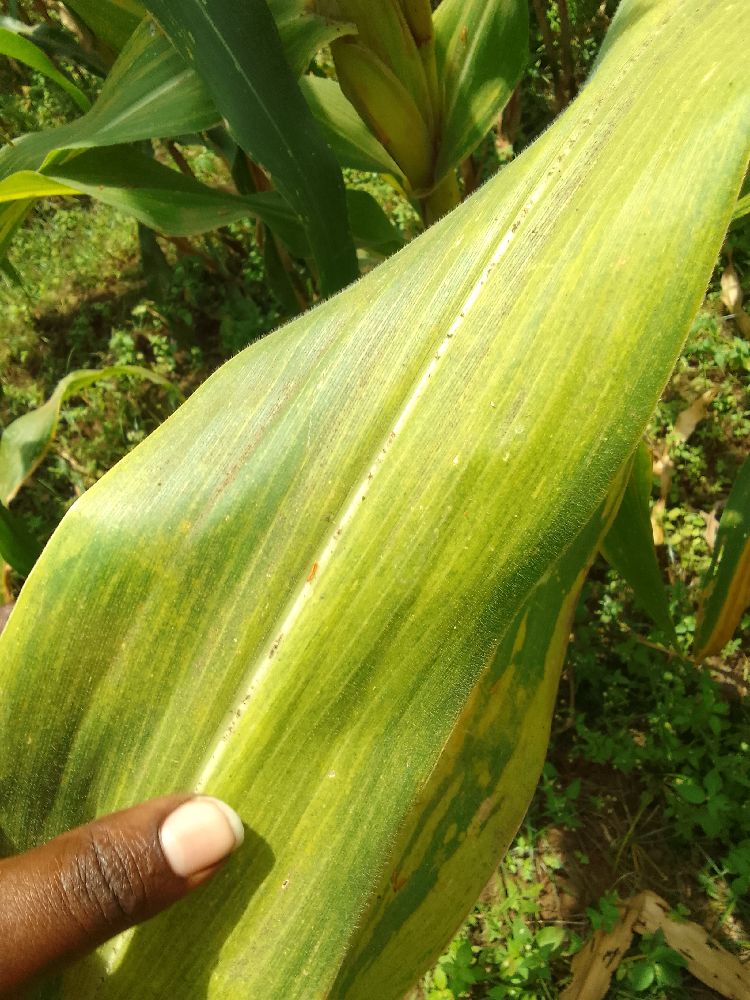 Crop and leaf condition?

maize, maize lethal necrosis
